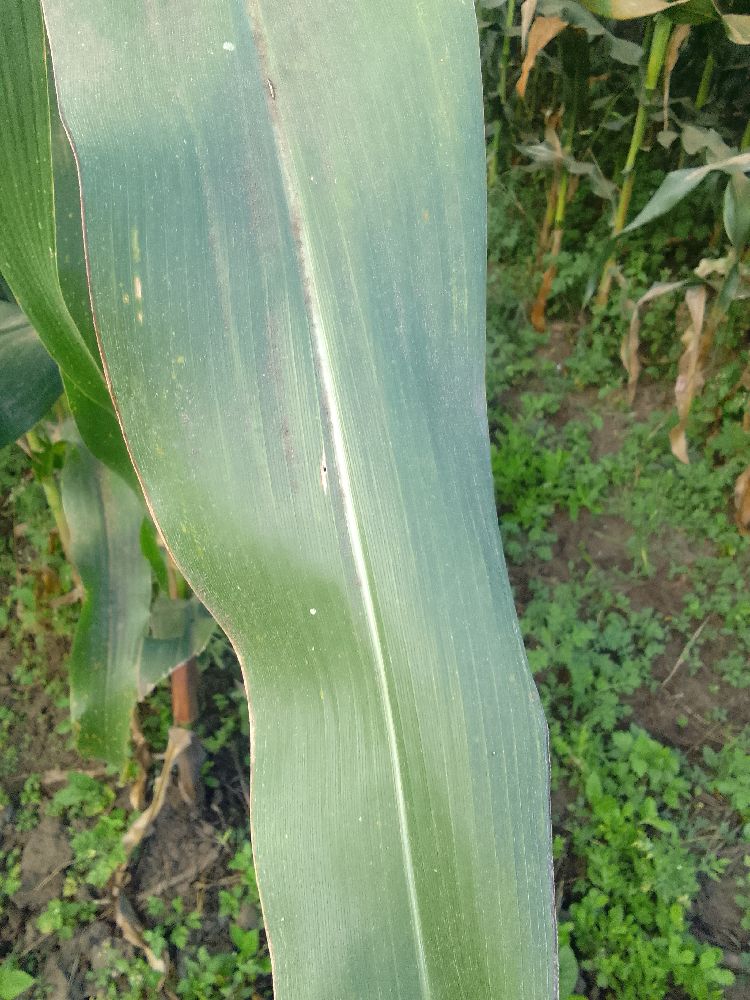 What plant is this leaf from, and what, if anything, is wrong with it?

maize, healthy
